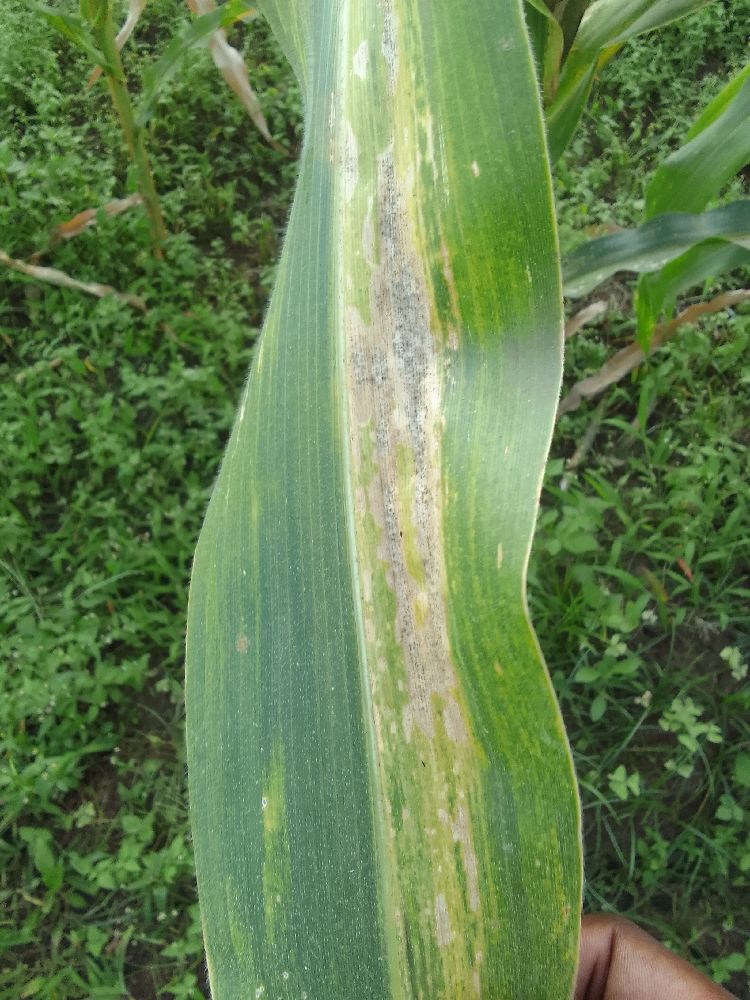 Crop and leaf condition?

maize, maize lethal necrosis
